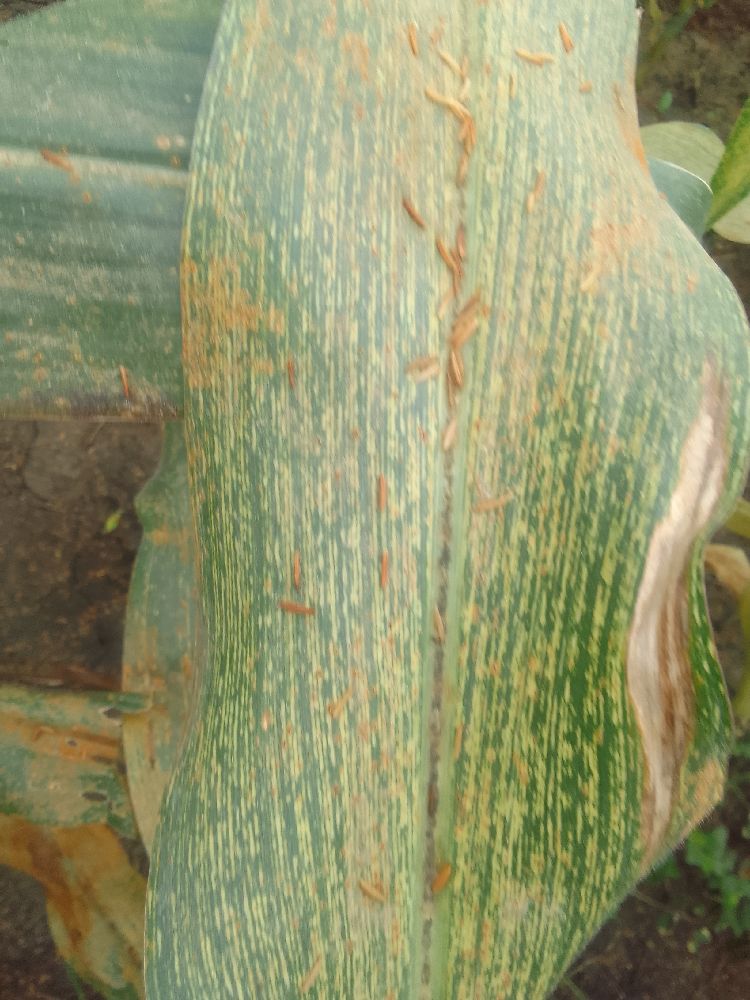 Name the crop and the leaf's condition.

maize, maize streak virus
